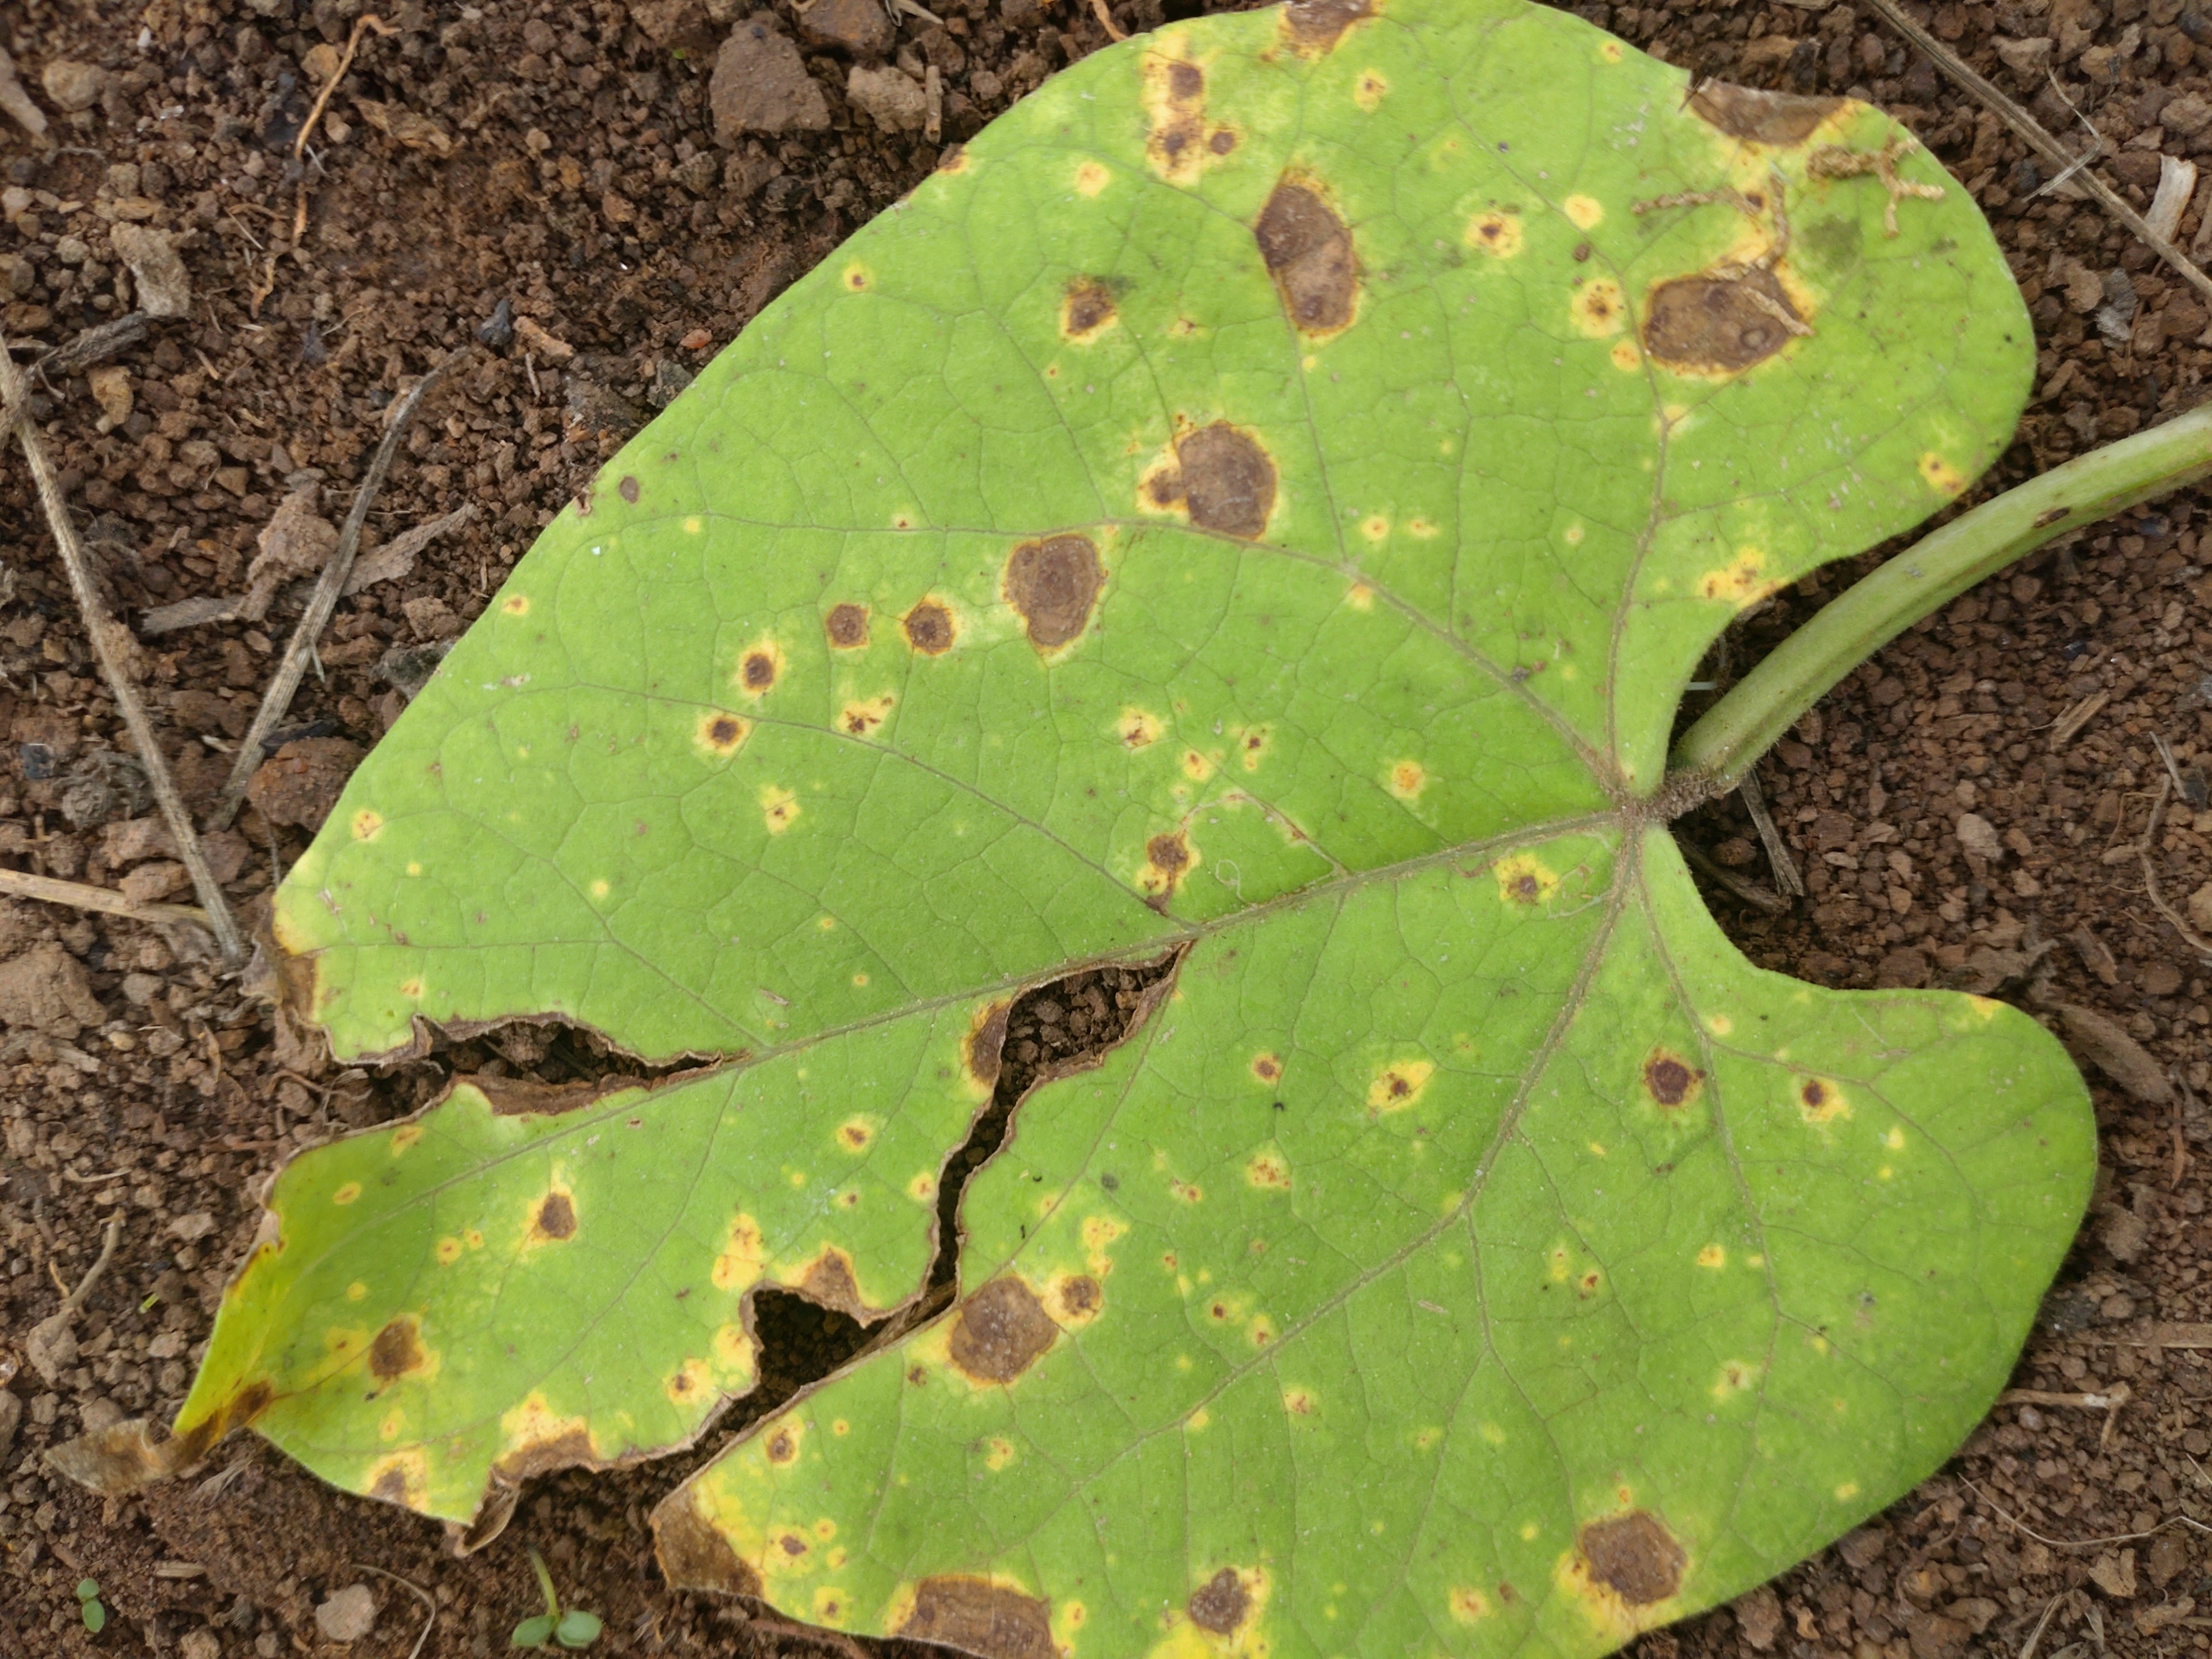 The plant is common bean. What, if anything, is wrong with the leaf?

rust
